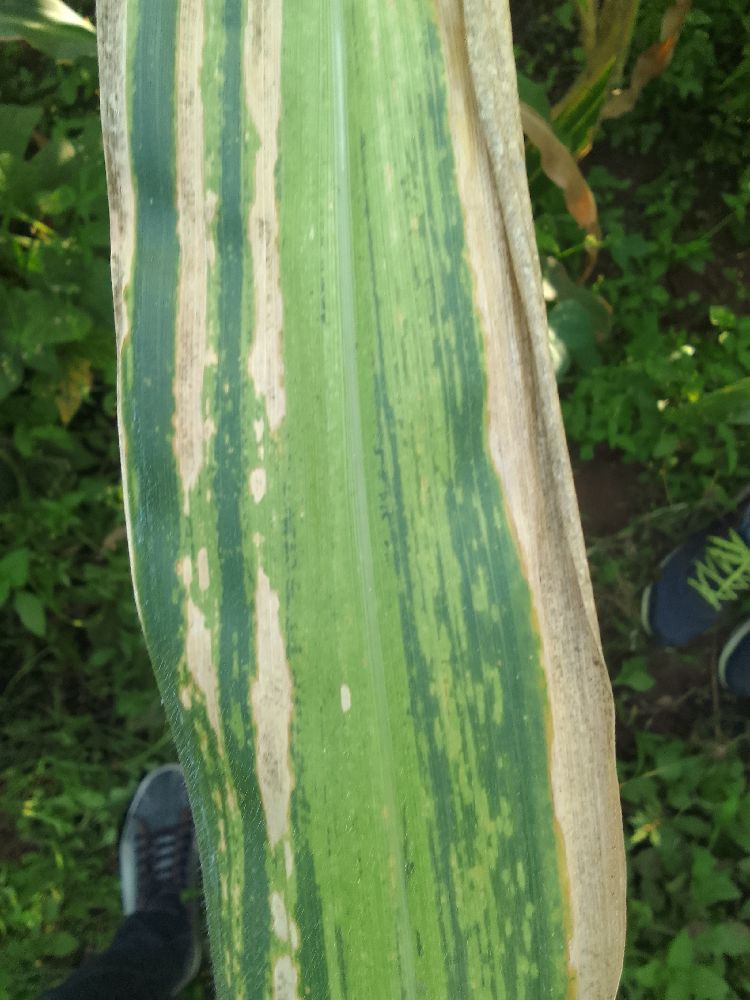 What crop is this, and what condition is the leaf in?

maize, maize lethal necrosis
